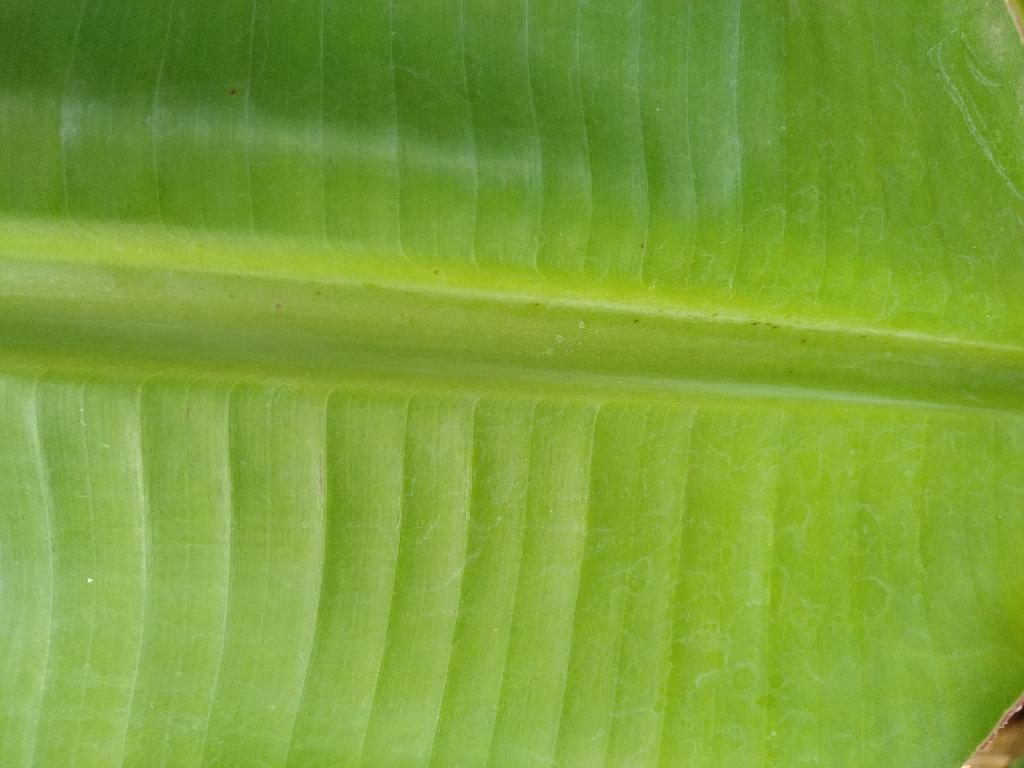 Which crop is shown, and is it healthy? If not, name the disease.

banana, healthy
